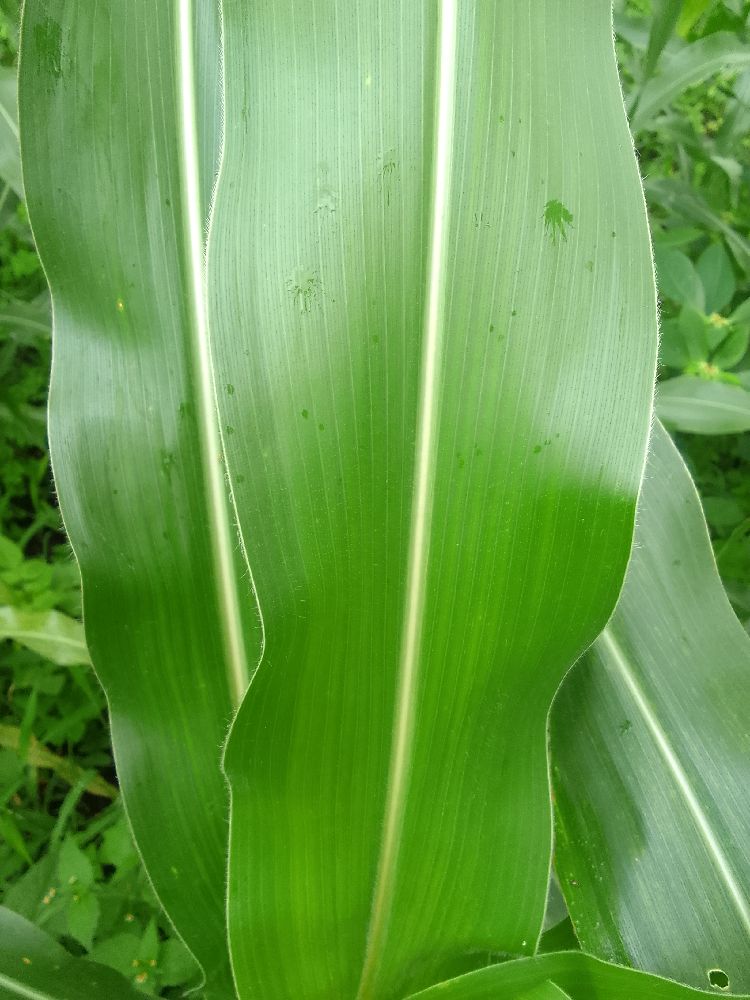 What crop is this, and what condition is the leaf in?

maize, healthy
